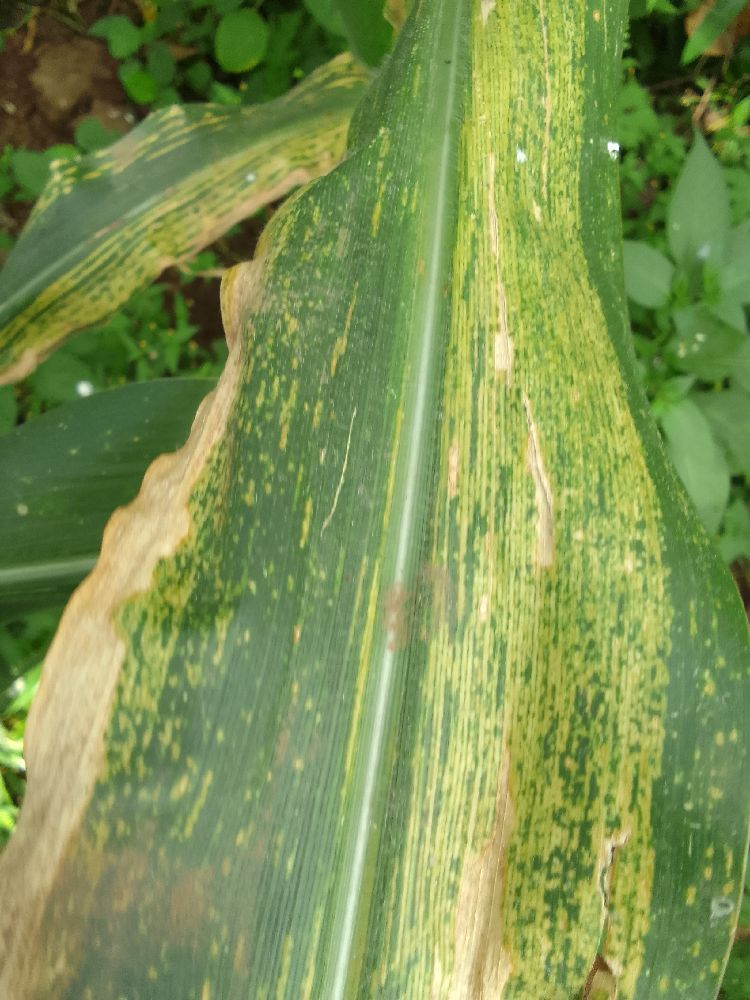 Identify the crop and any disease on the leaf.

maize, maize lethal necrosis
